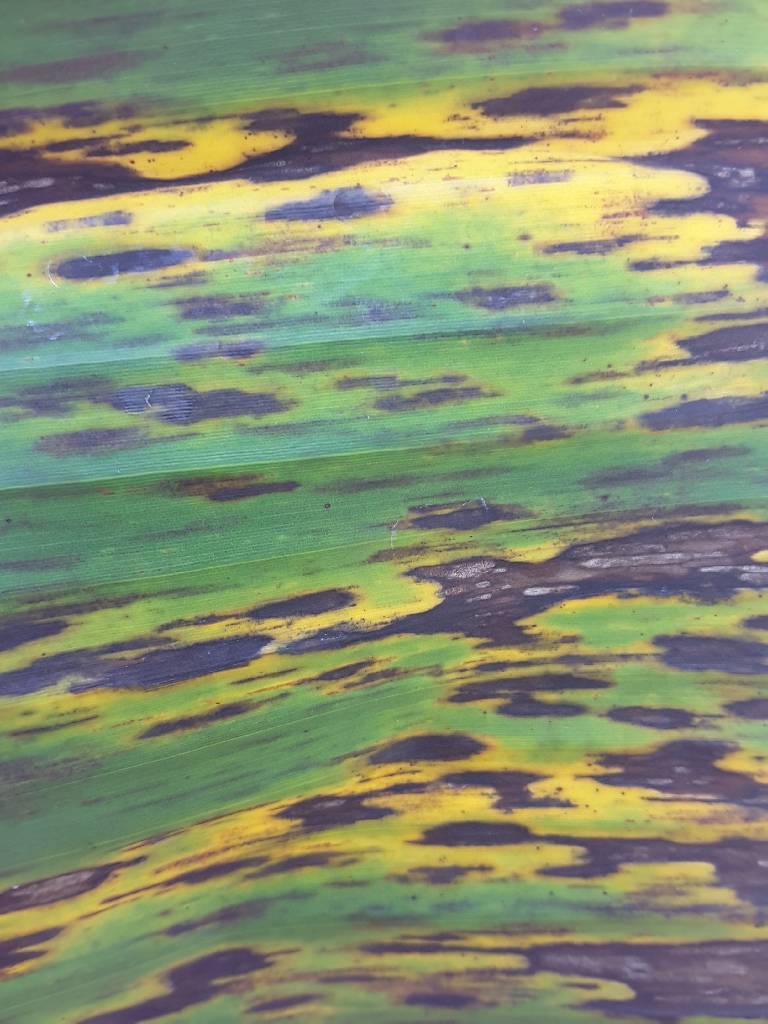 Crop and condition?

banana, black sigatoka
